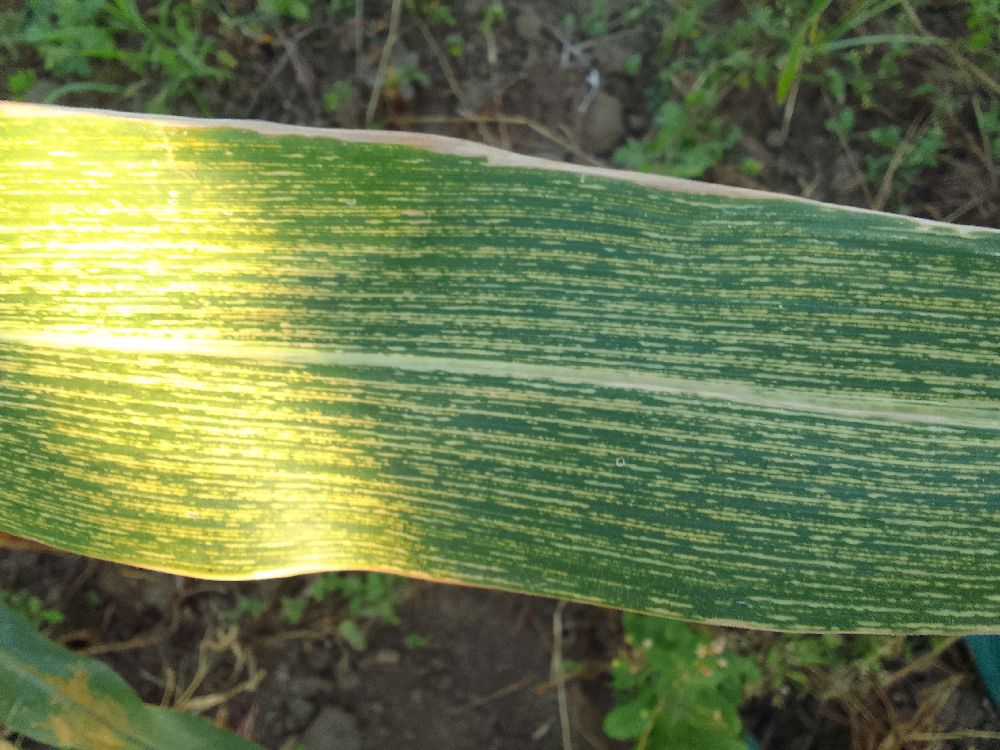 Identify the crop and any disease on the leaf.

maize, maize streak virus
